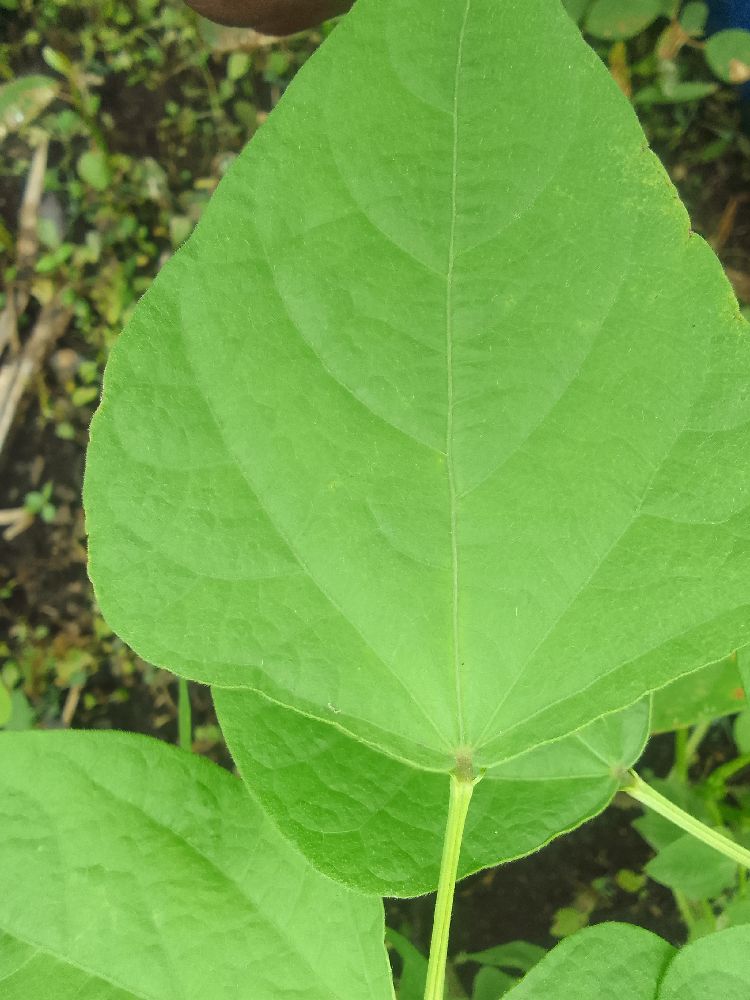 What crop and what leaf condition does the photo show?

common bean, healthy
